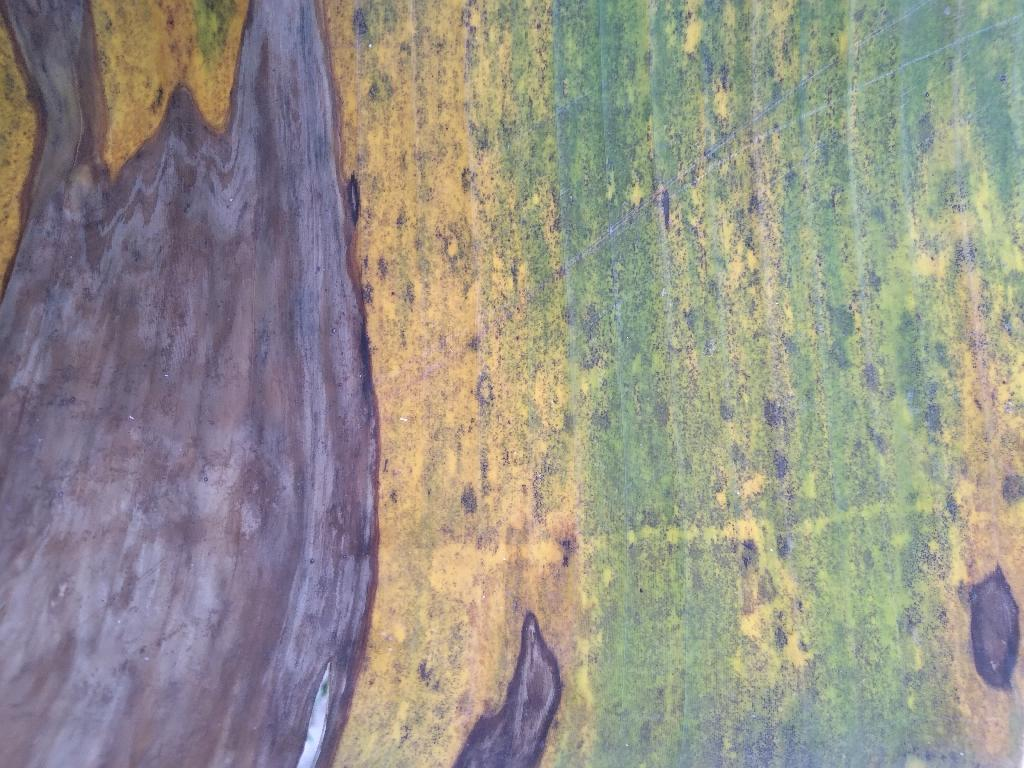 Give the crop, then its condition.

banana, black sigatoka
